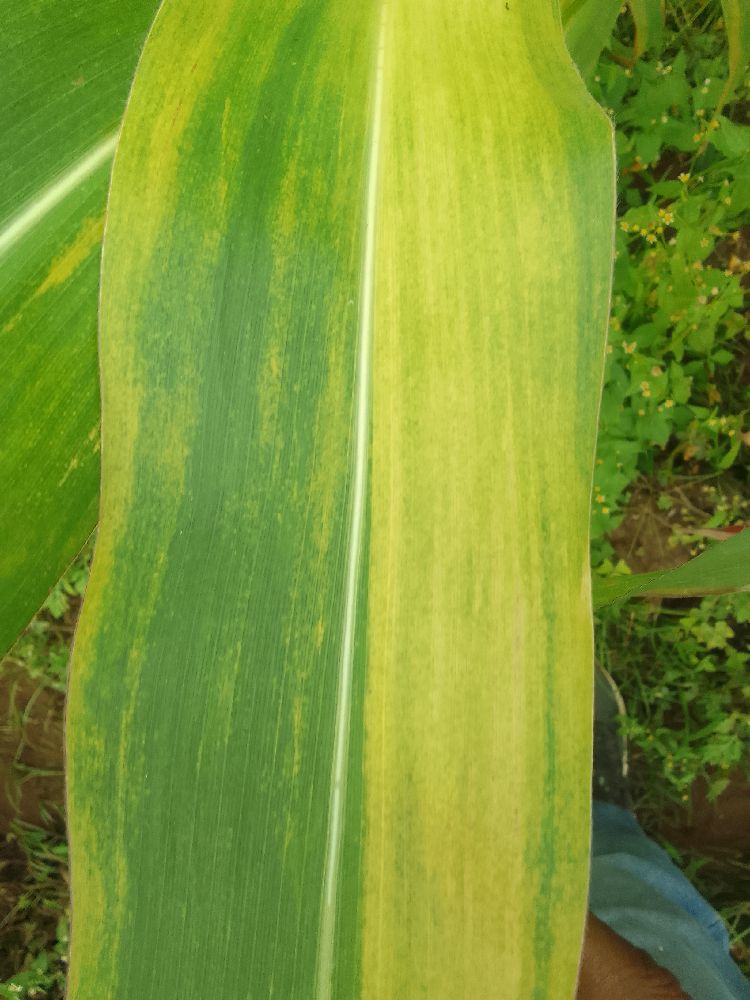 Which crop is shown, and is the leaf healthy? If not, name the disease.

maize, maize lethal necrosis
